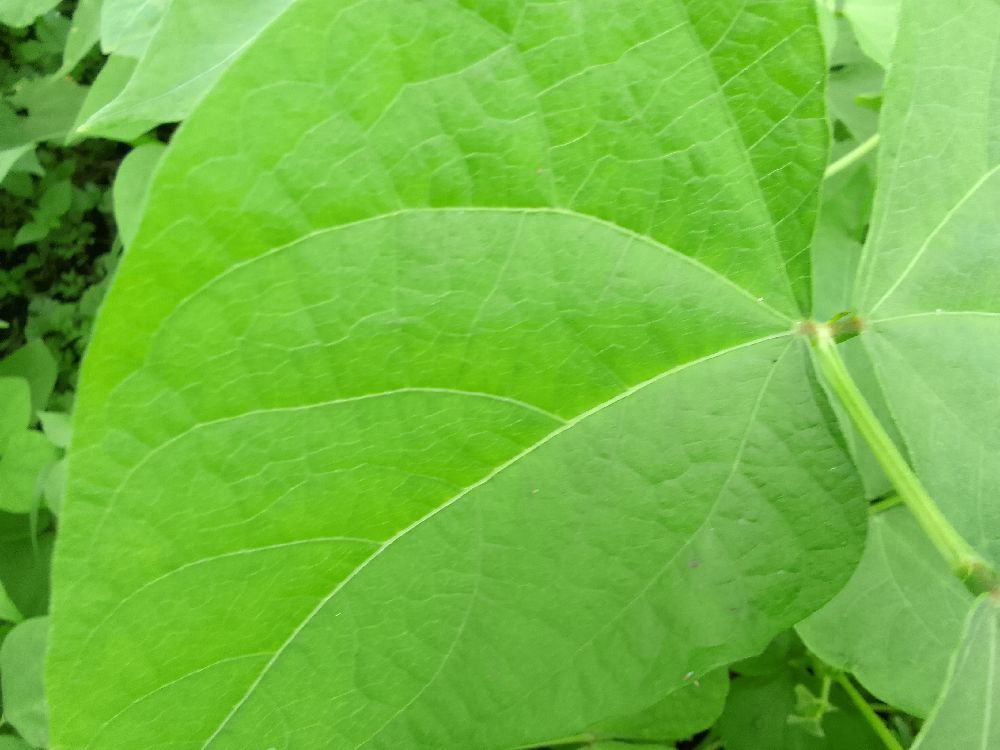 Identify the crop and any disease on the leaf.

common bean, healthy
